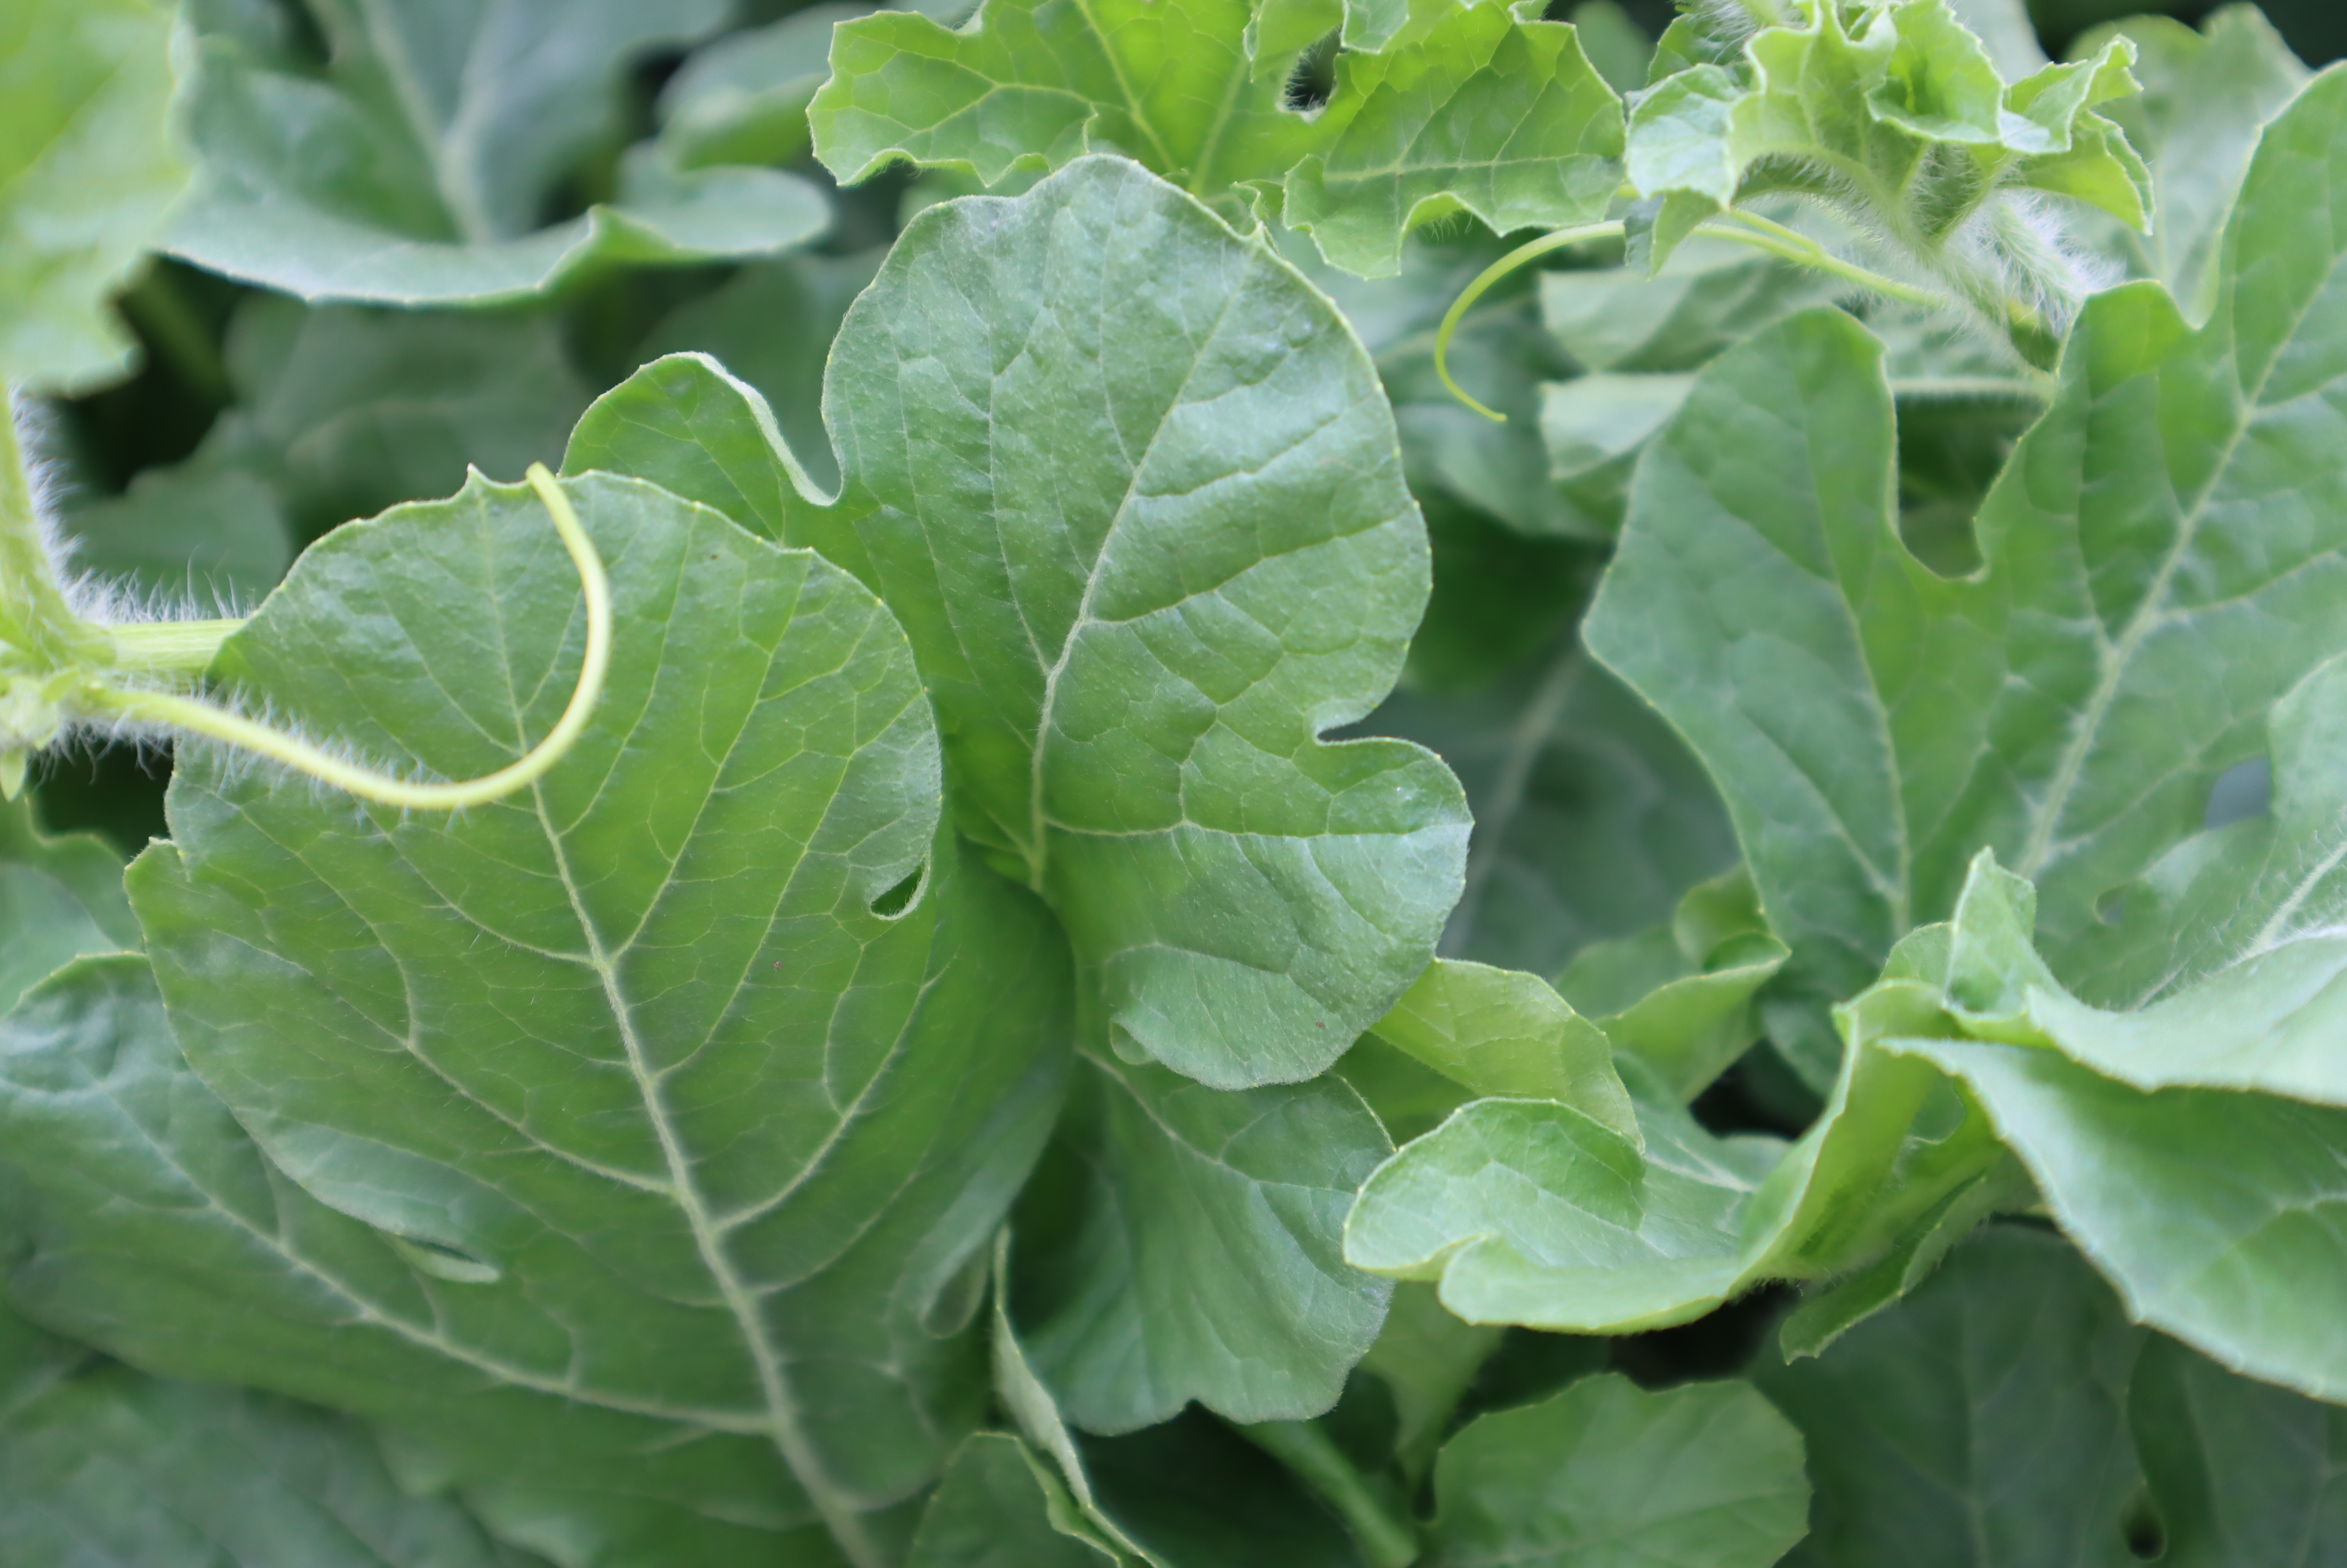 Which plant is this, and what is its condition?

watermelon, healthy
